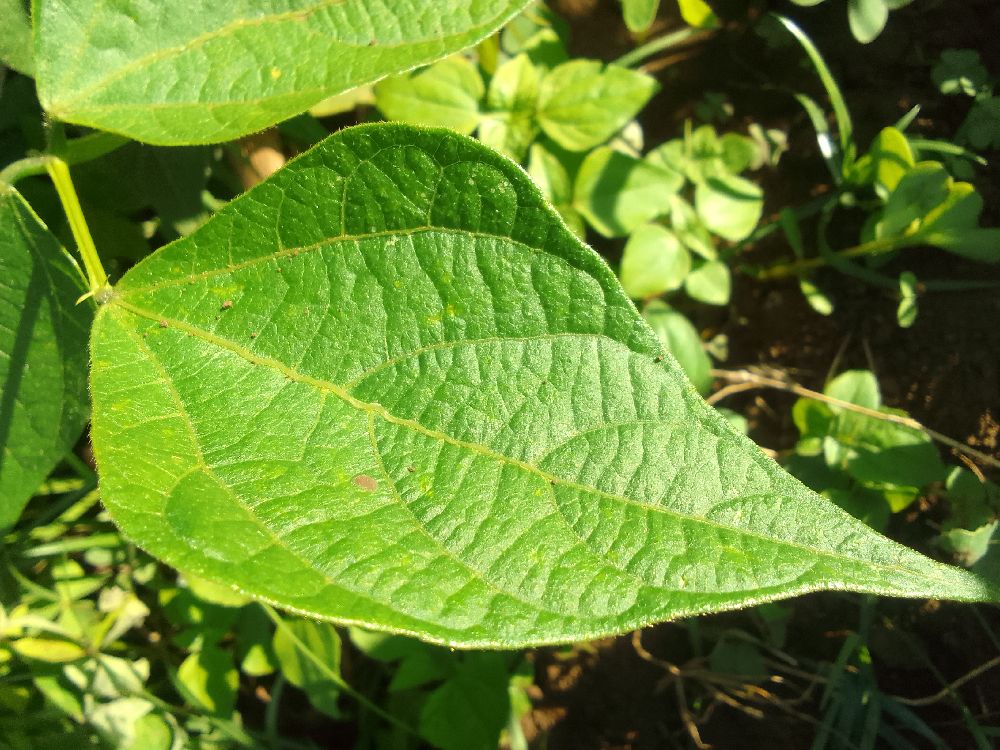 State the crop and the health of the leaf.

common bean, healthy
